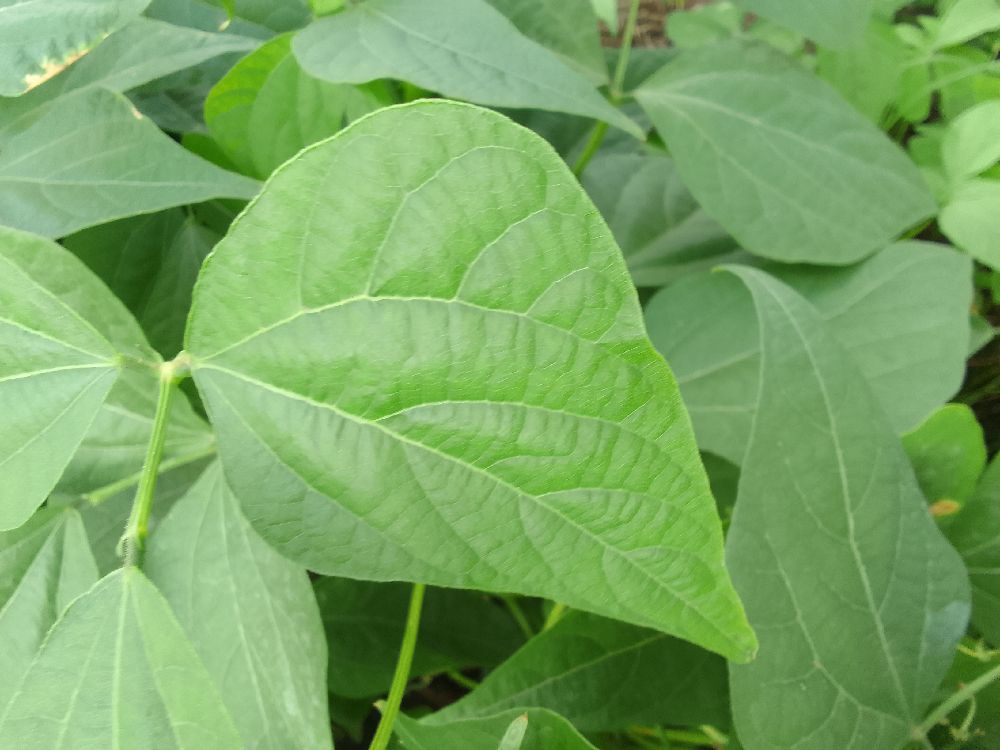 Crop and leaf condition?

common bean, healthy
